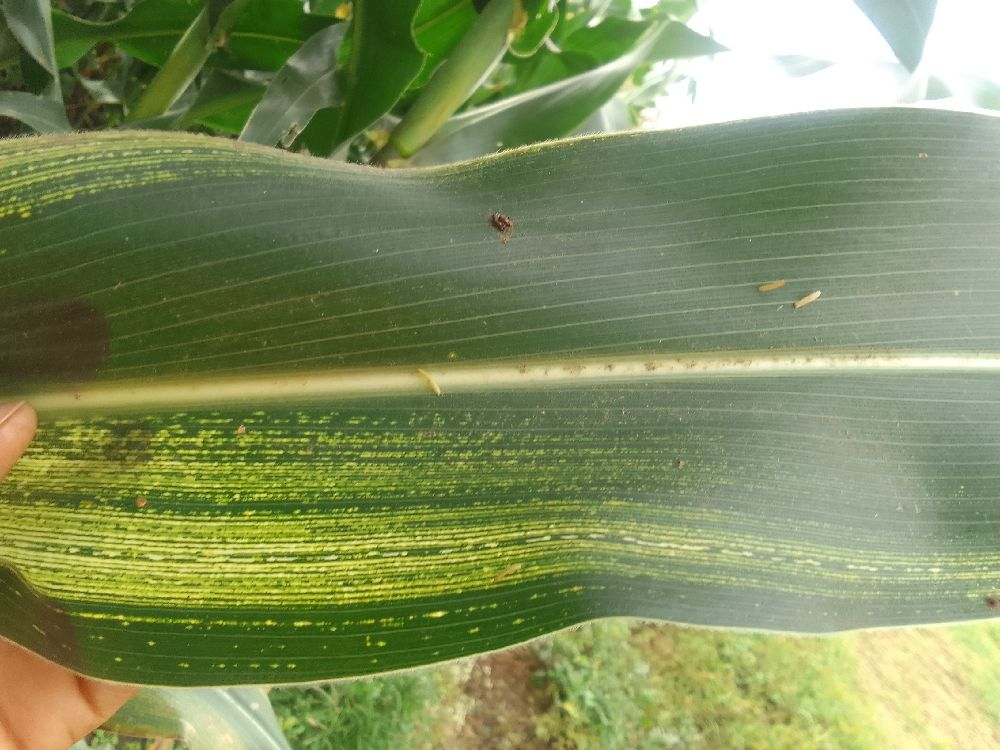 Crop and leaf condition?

maize, maize streak virus
